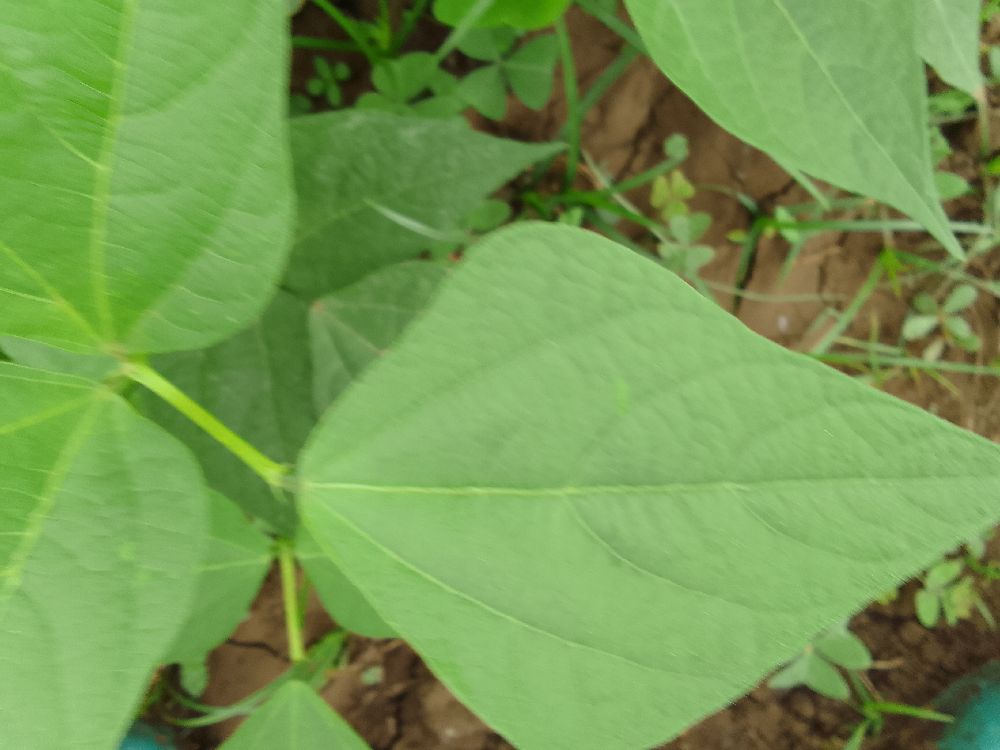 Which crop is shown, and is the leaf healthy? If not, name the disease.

common bean, healthy
